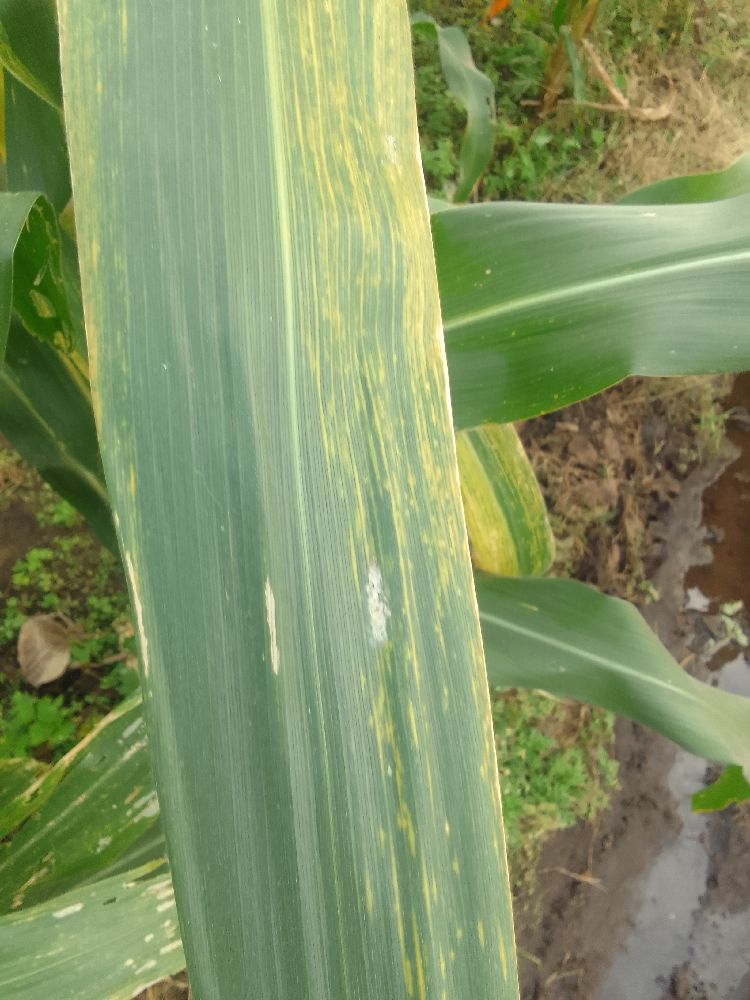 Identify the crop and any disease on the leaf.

maize, maize lethal necrosis
